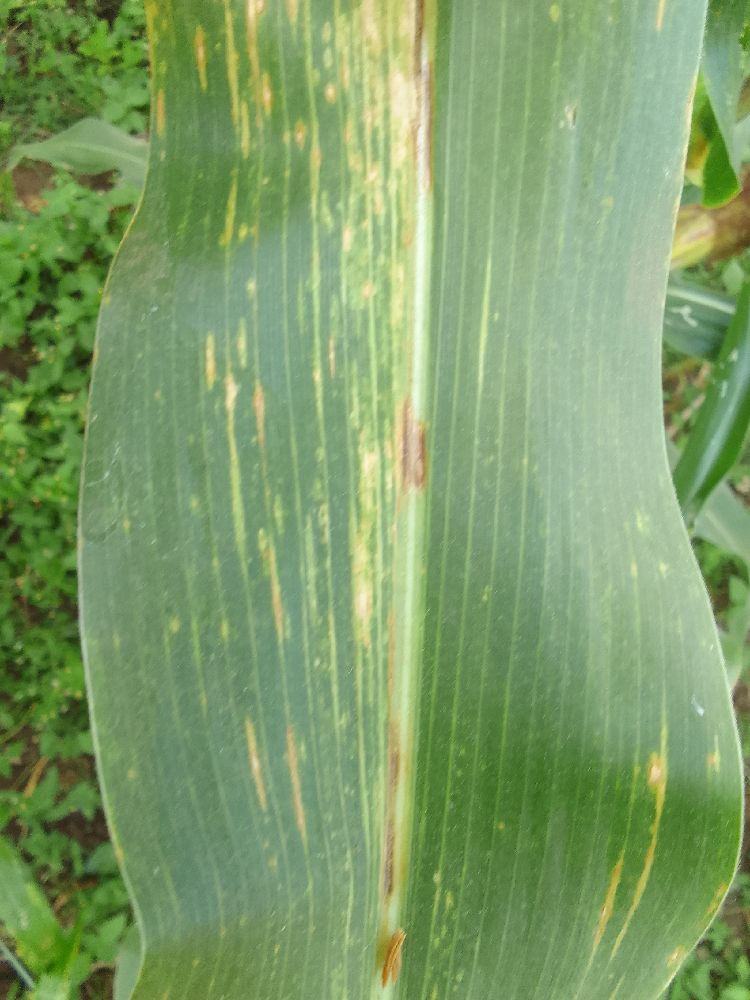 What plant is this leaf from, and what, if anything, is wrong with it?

maize, maize lethal necrosis
